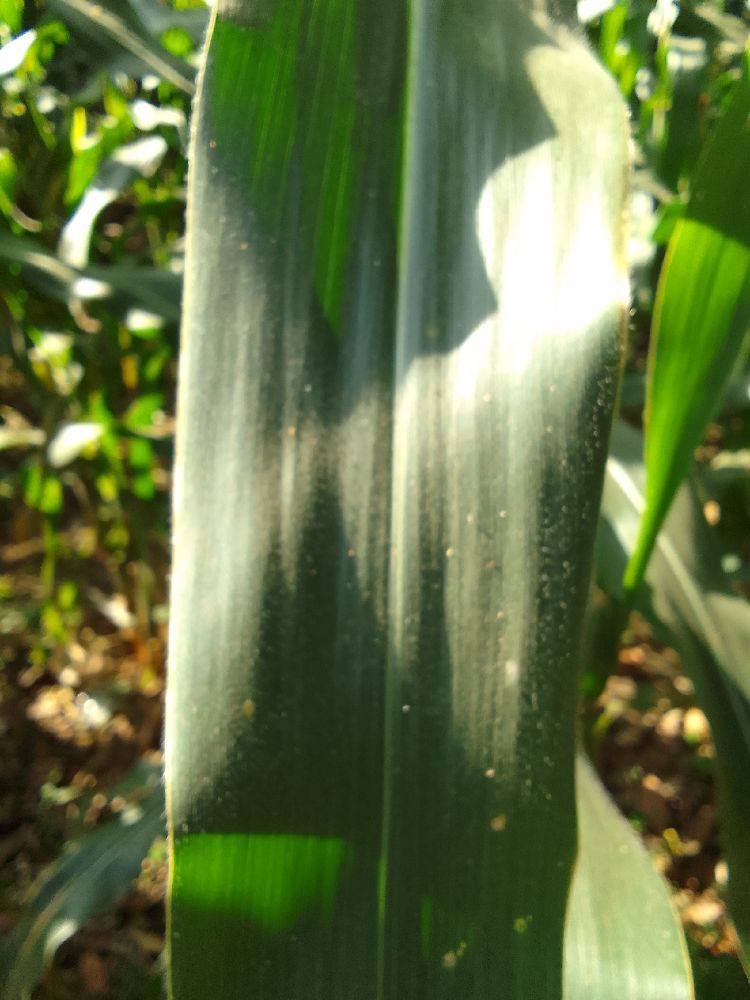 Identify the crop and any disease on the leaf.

maize, healthy
